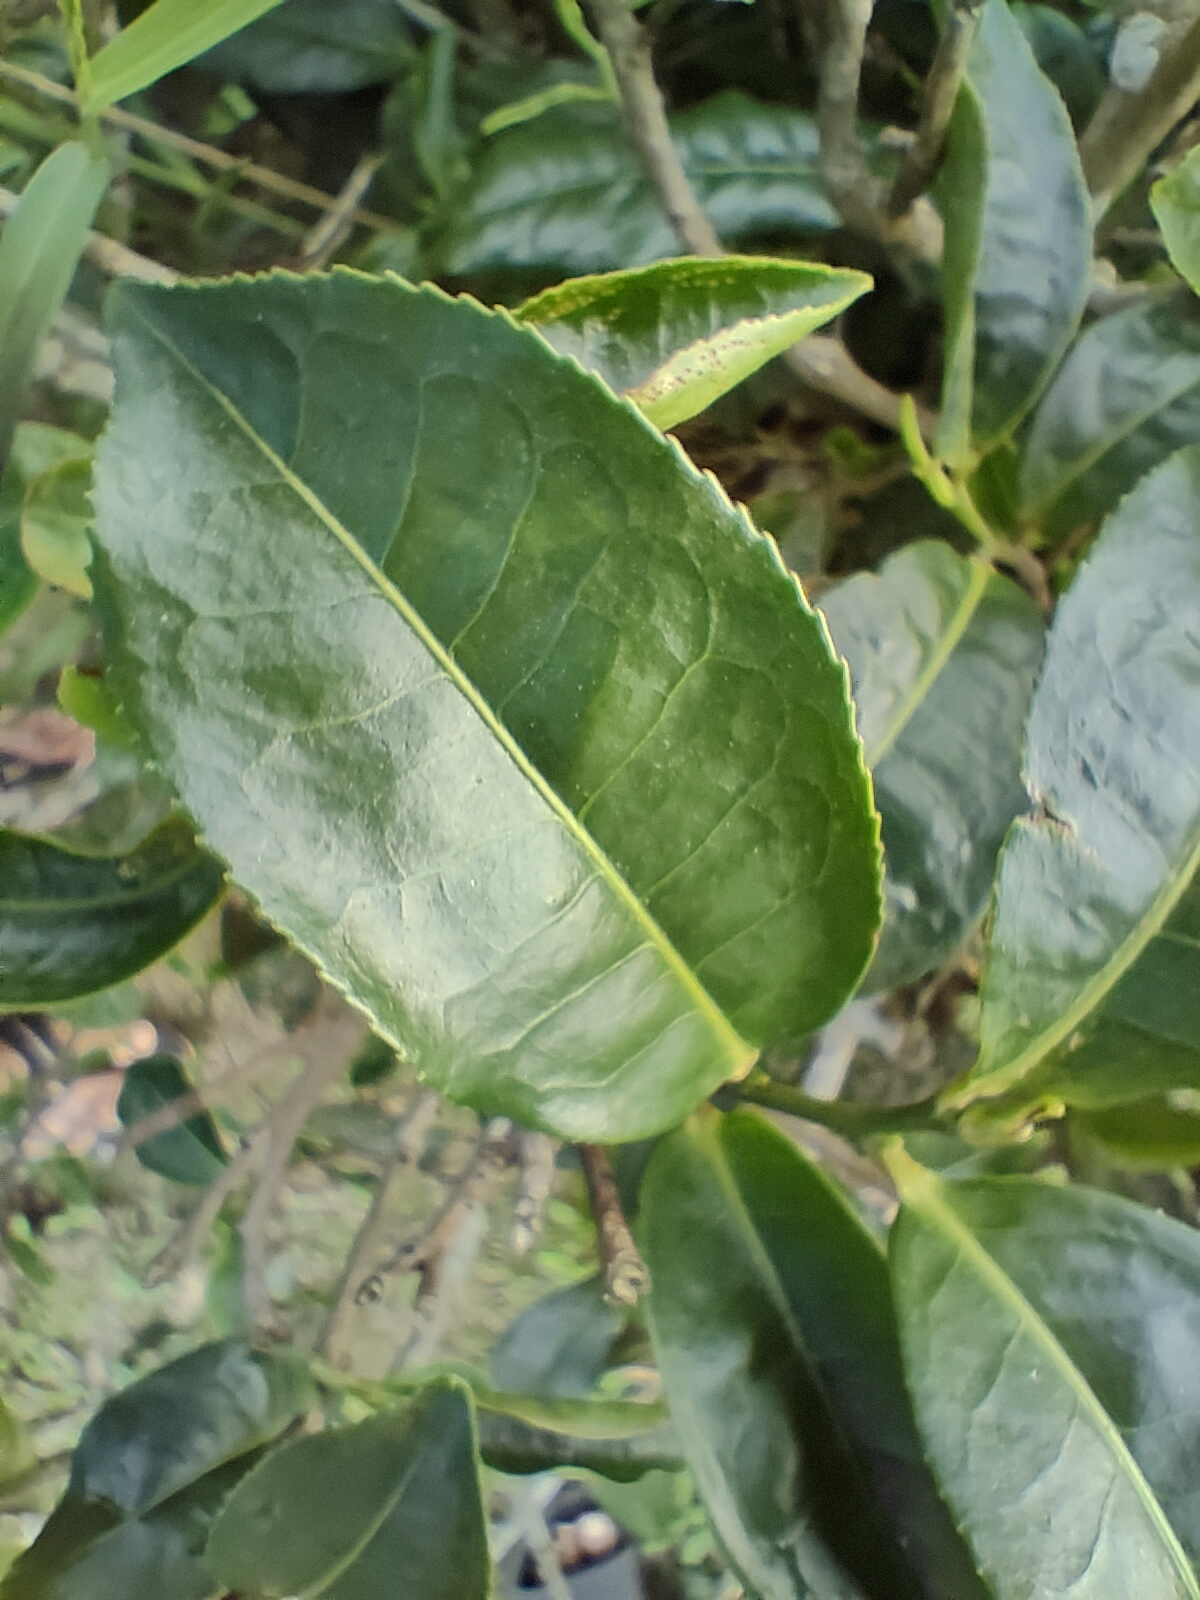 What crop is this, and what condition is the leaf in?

tea, healthy leaf
